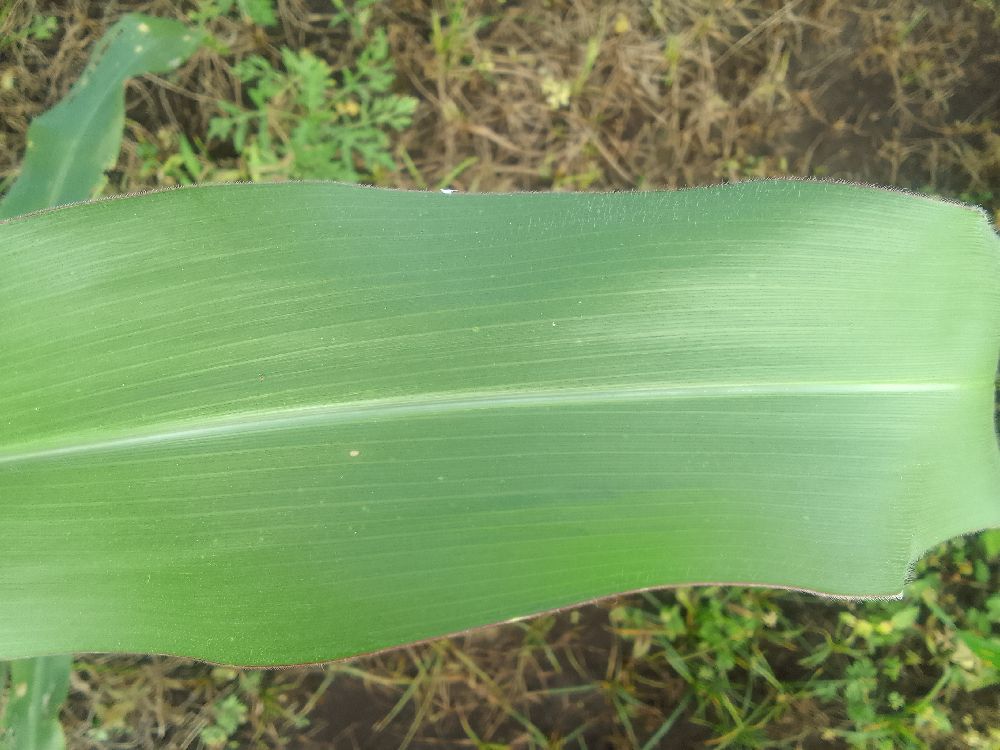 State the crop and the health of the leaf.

maize, healthy
